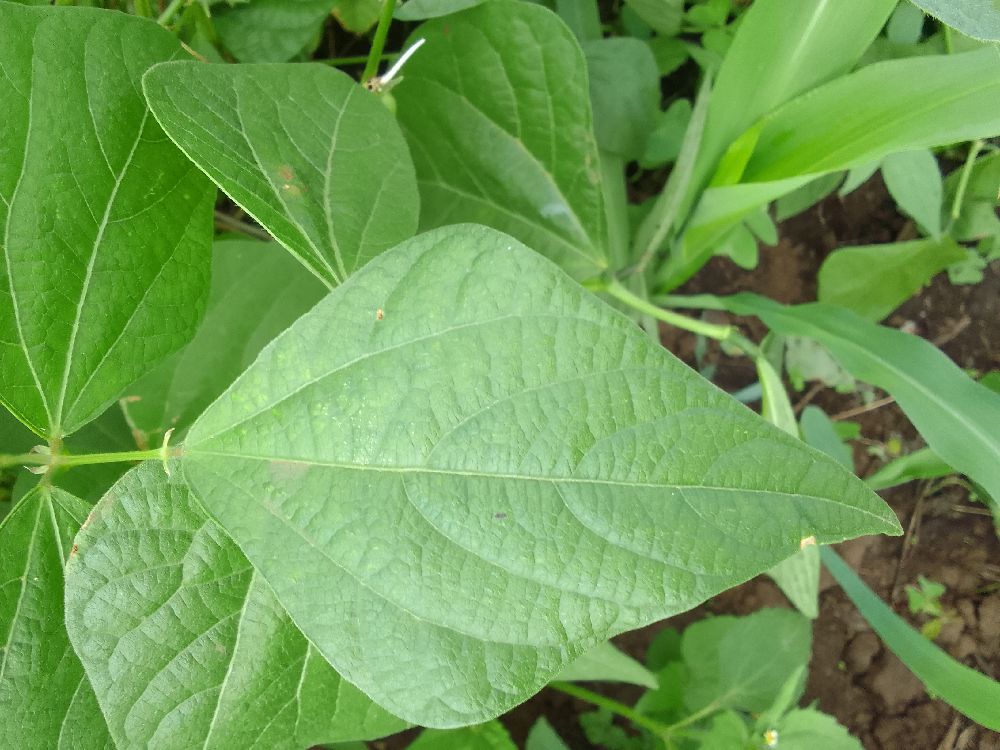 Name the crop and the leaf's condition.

common bean, healthy
